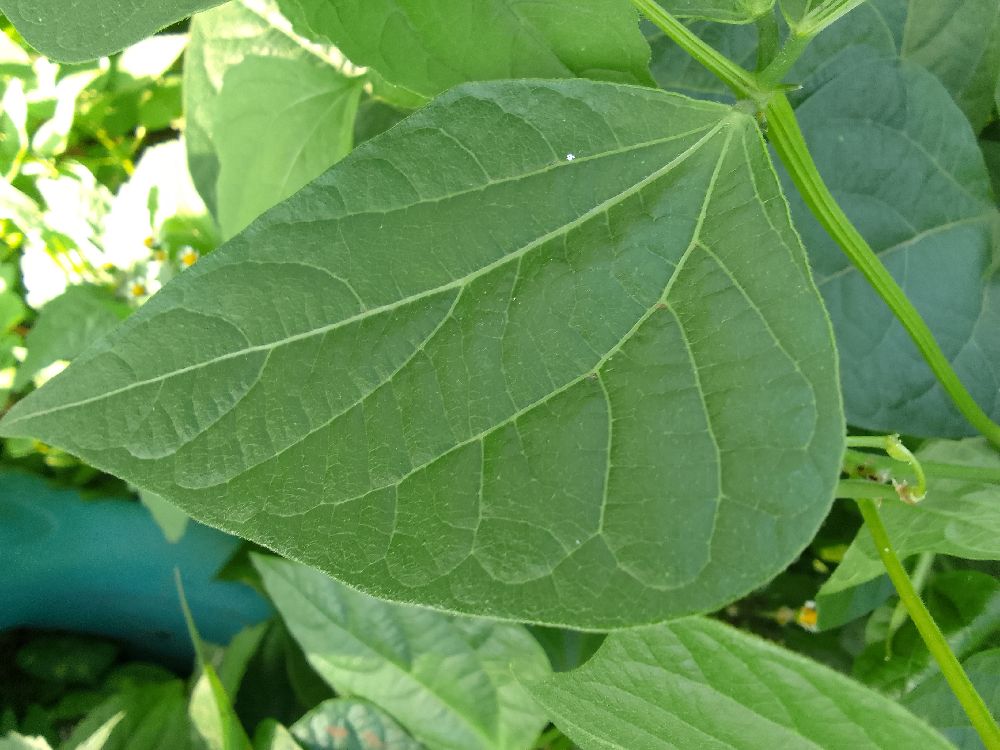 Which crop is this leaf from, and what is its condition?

common bean, healthy
